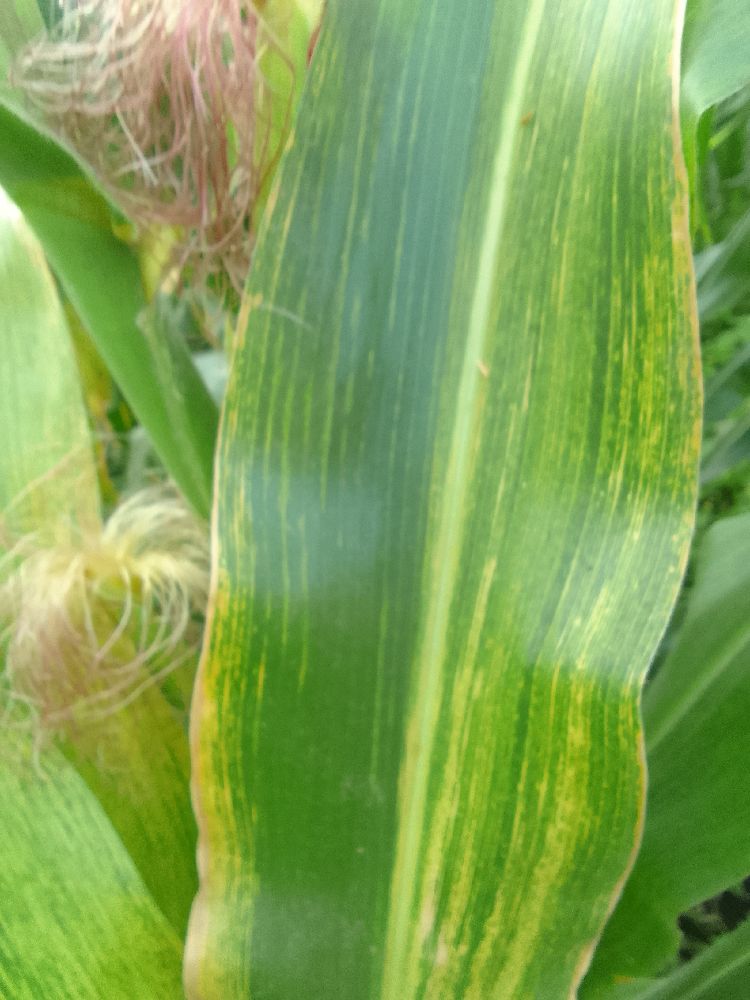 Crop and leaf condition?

maize, maize lethal necrosis
